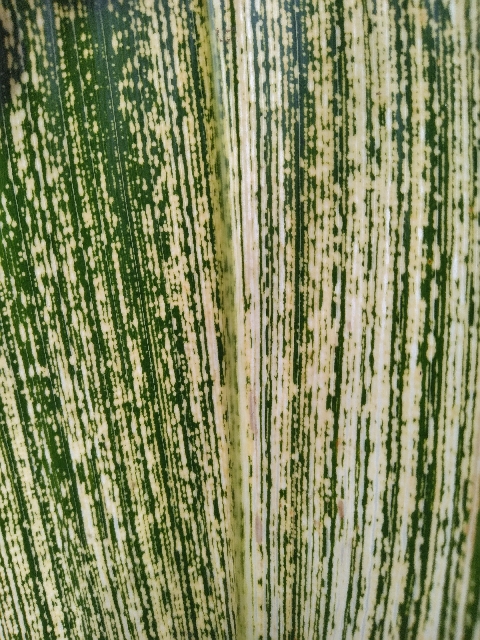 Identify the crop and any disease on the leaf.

maize, maize streak virus
